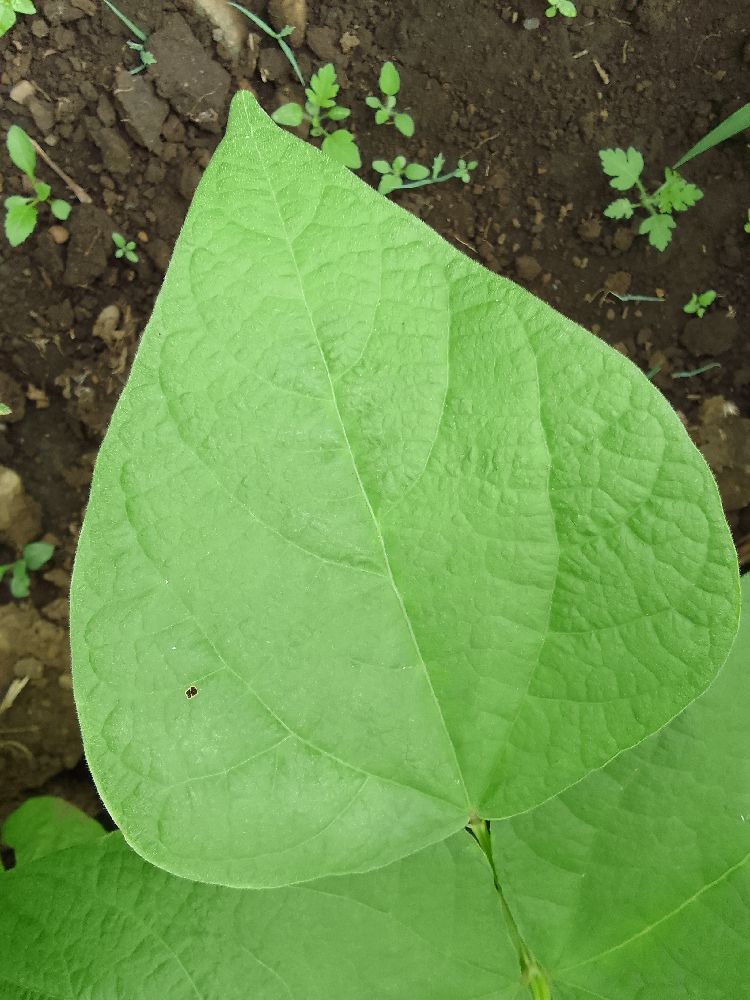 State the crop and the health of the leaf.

common bean, healthy
